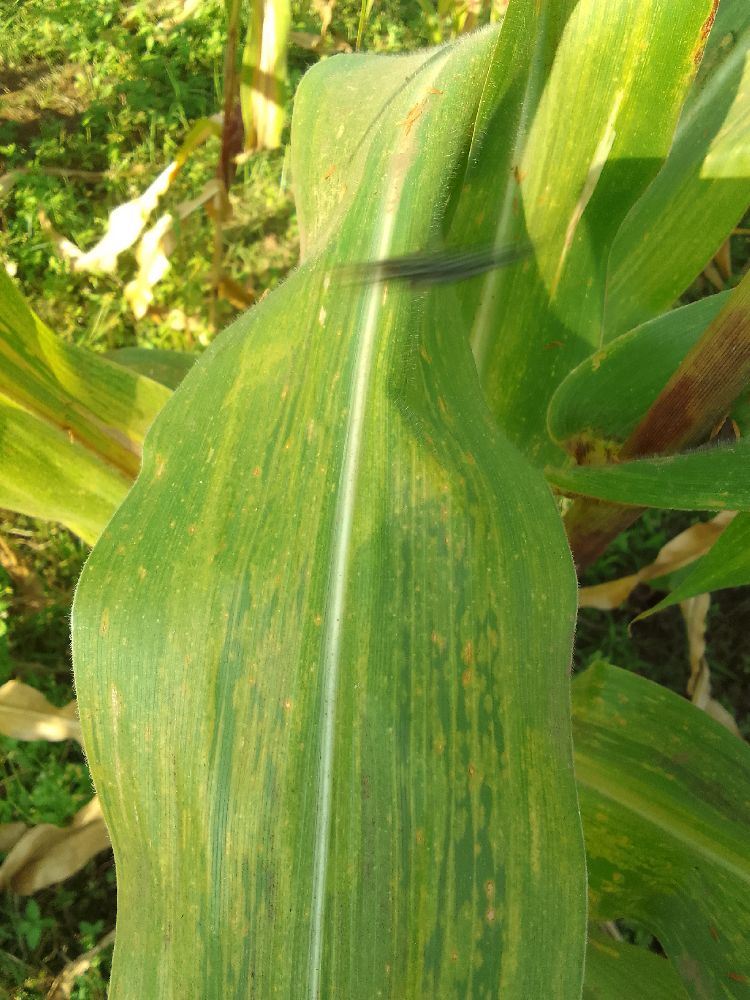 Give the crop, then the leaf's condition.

maize, maize lethal necrosis
